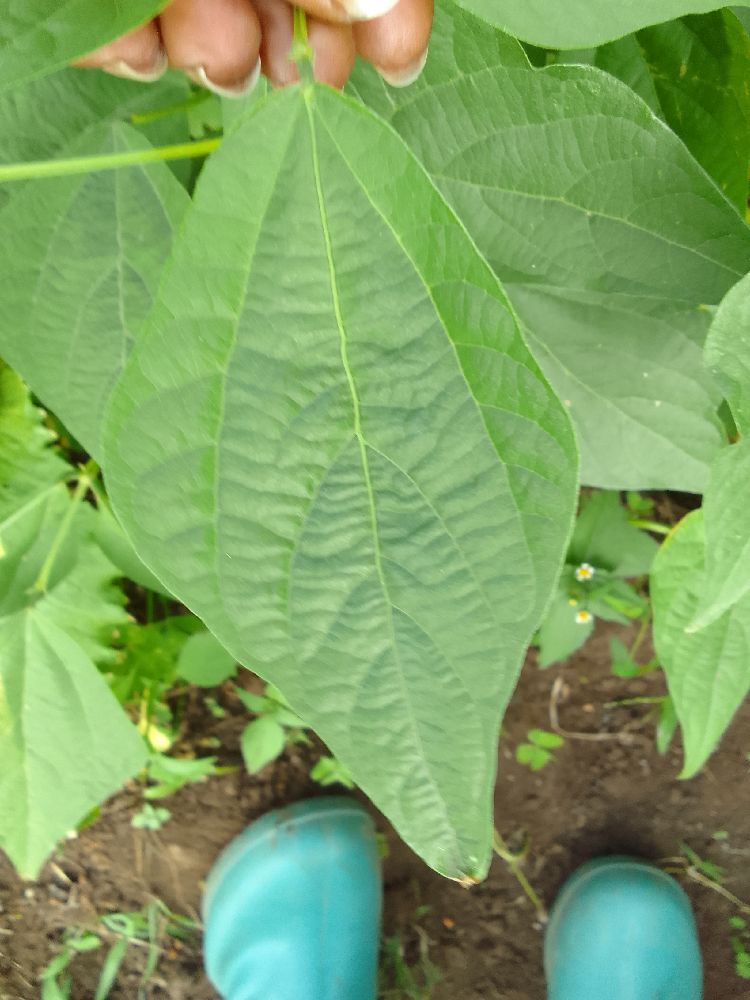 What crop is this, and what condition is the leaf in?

common bean, healthy
